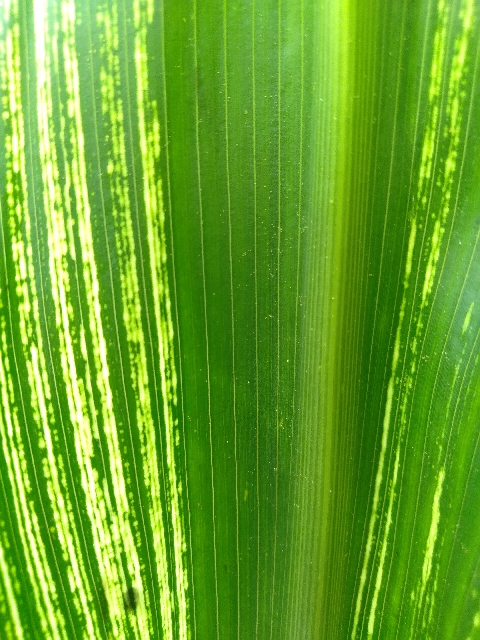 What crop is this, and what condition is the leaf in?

maize, maize streak virus
